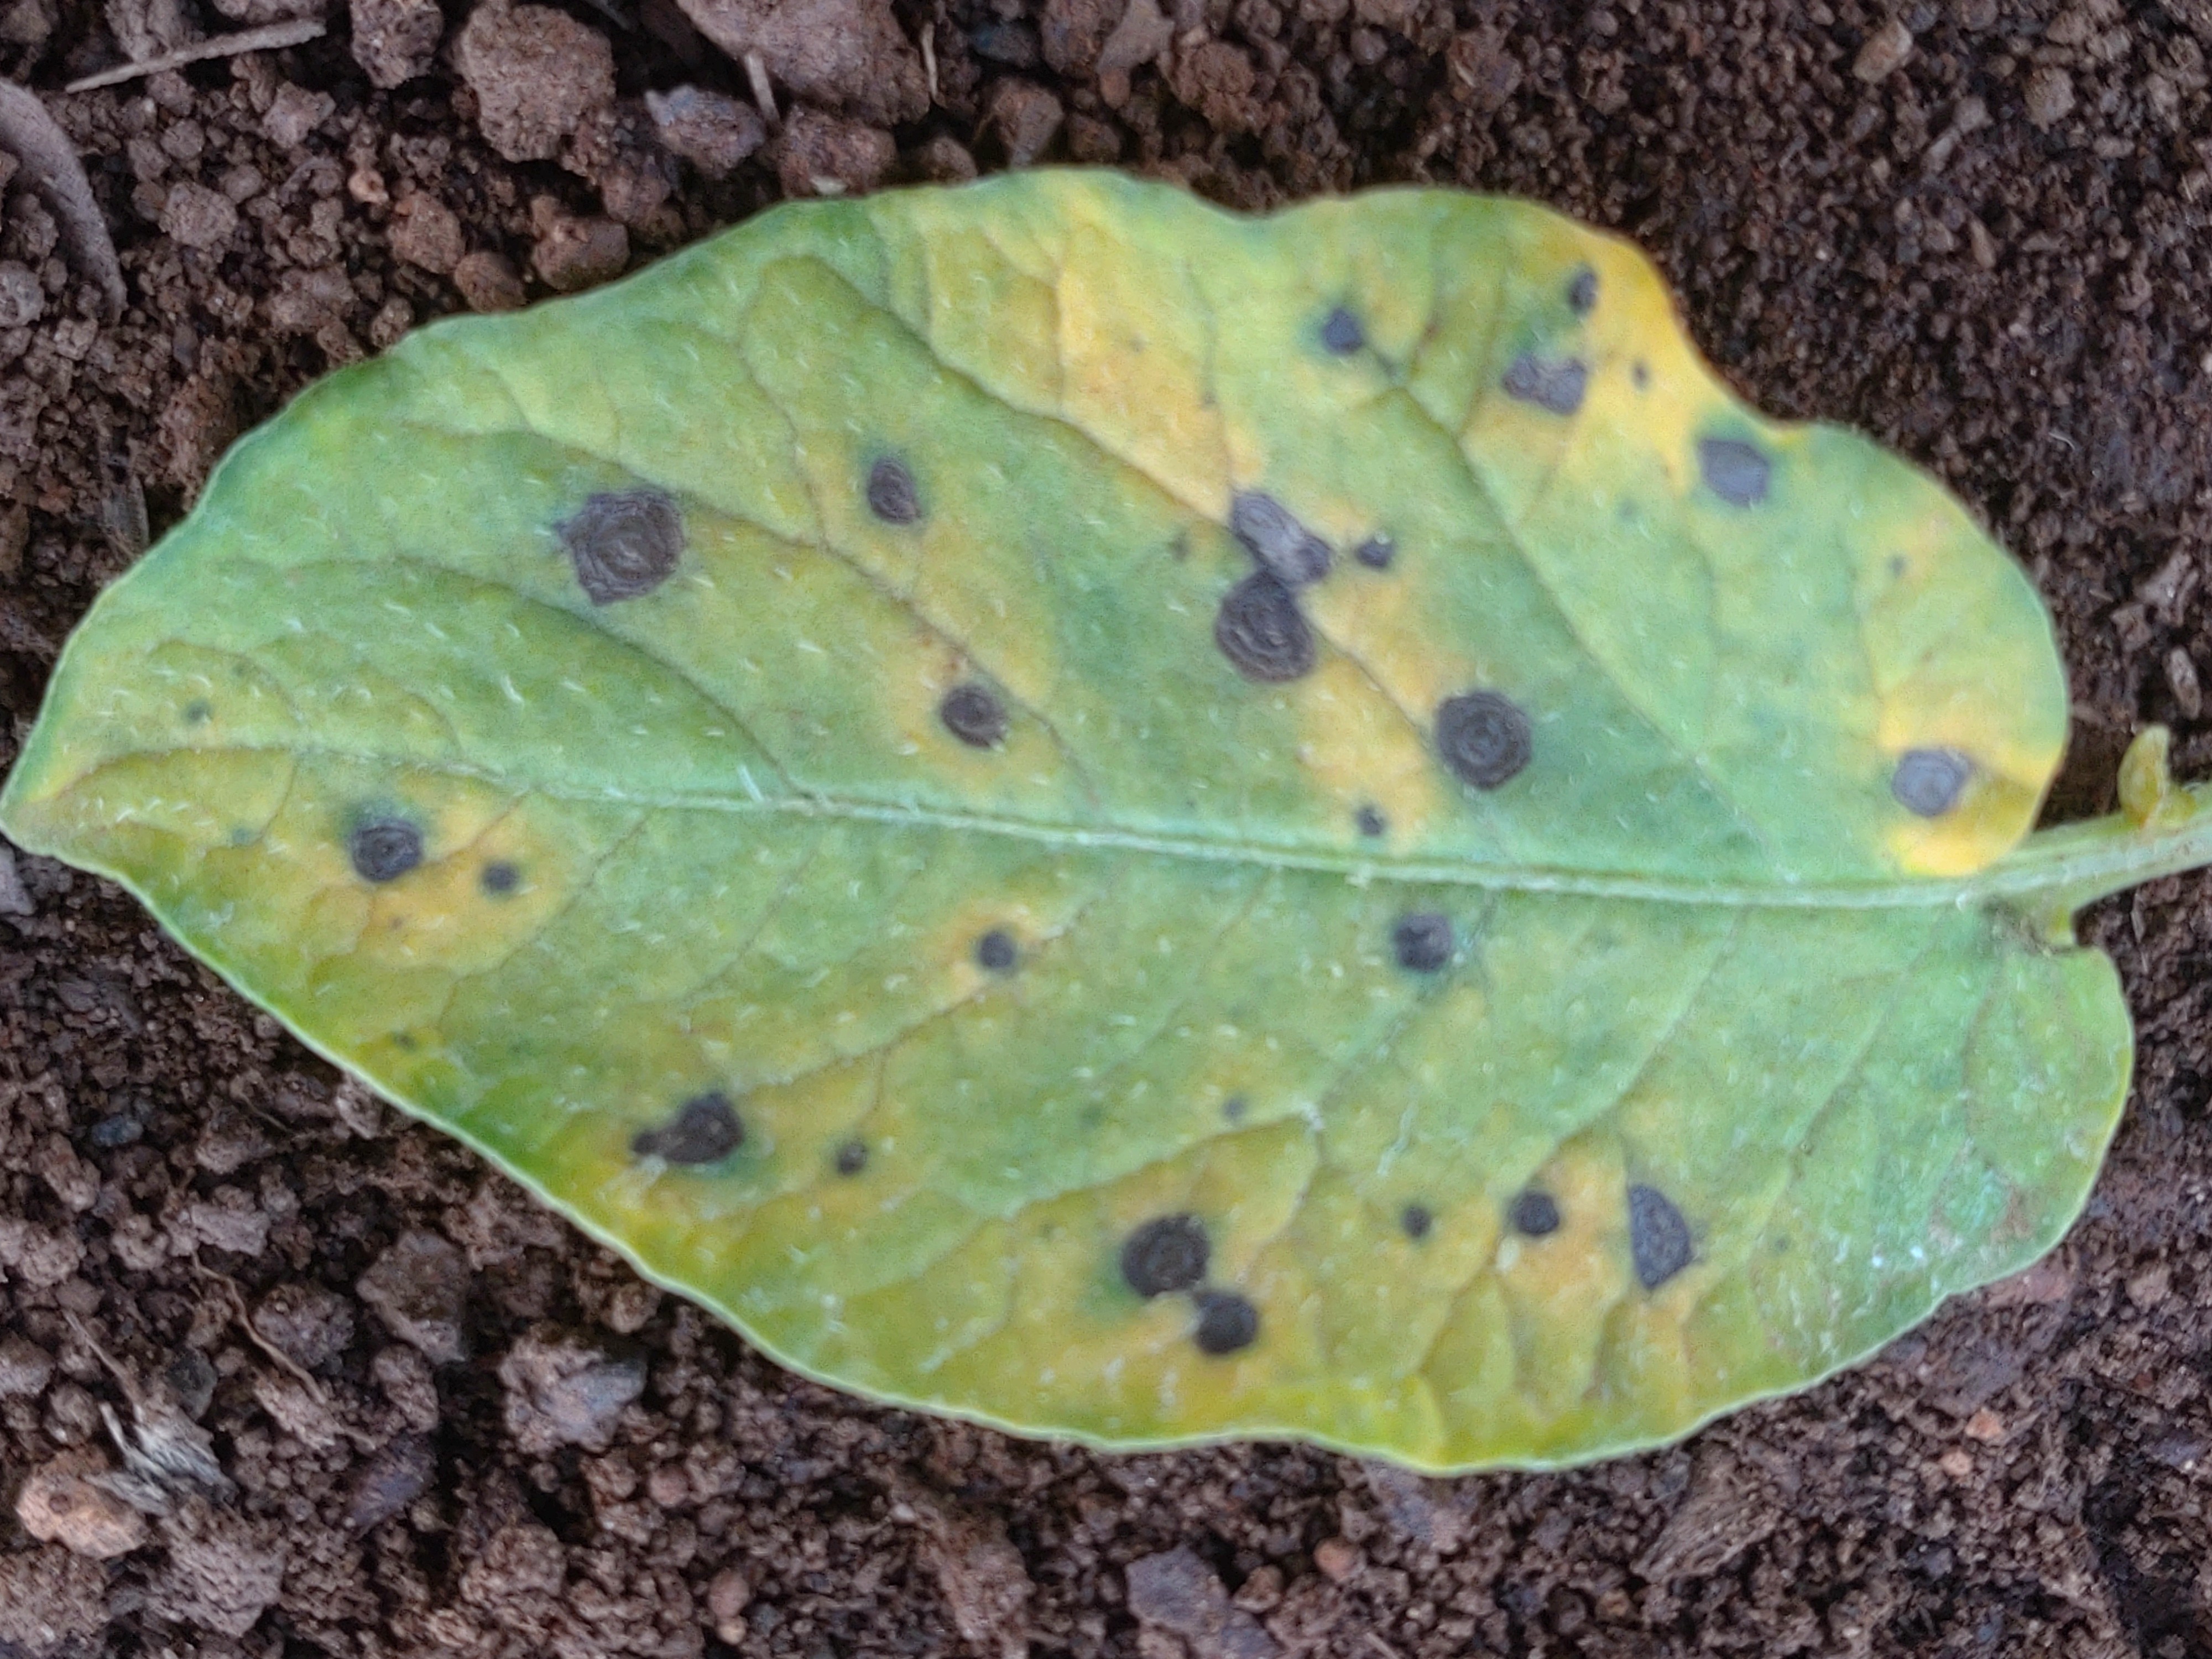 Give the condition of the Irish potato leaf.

late blight
